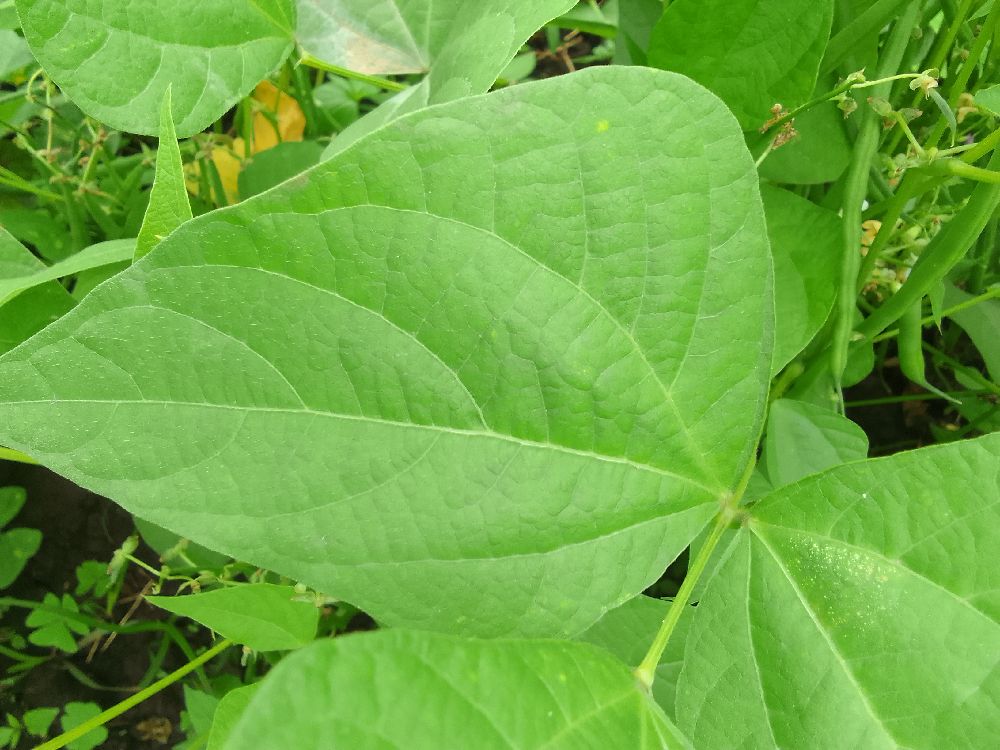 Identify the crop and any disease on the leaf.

common bean, healthy
